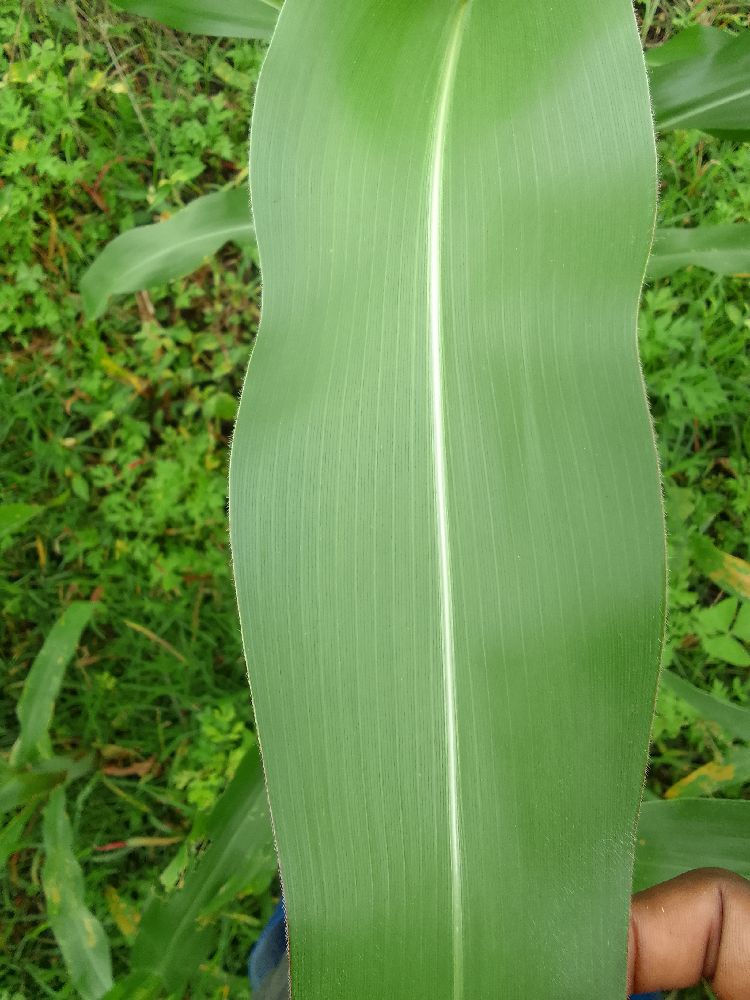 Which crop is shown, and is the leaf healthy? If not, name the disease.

maize, healthy
